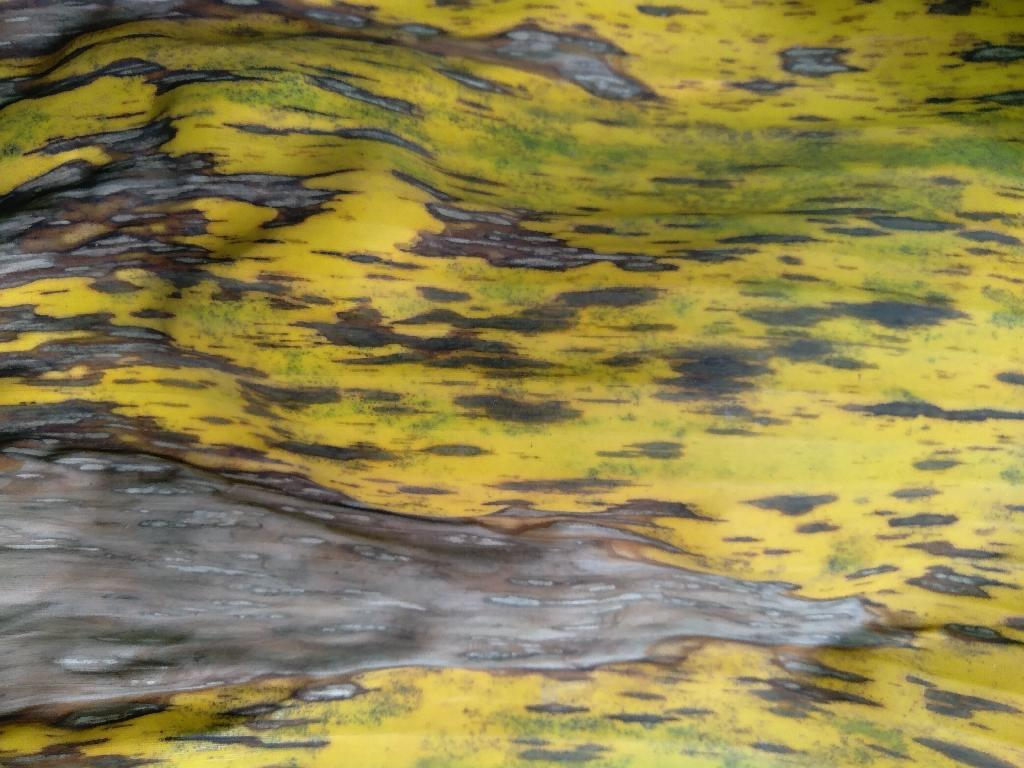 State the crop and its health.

banana, black sigatoka
